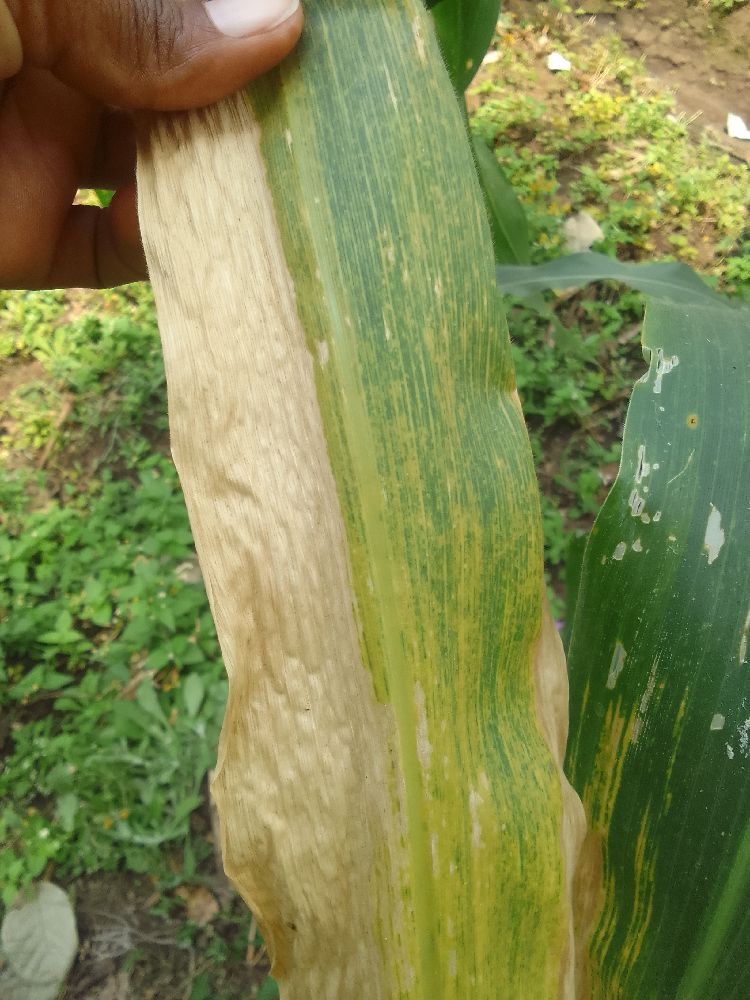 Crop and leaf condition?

maize, maize lethal necrosis
